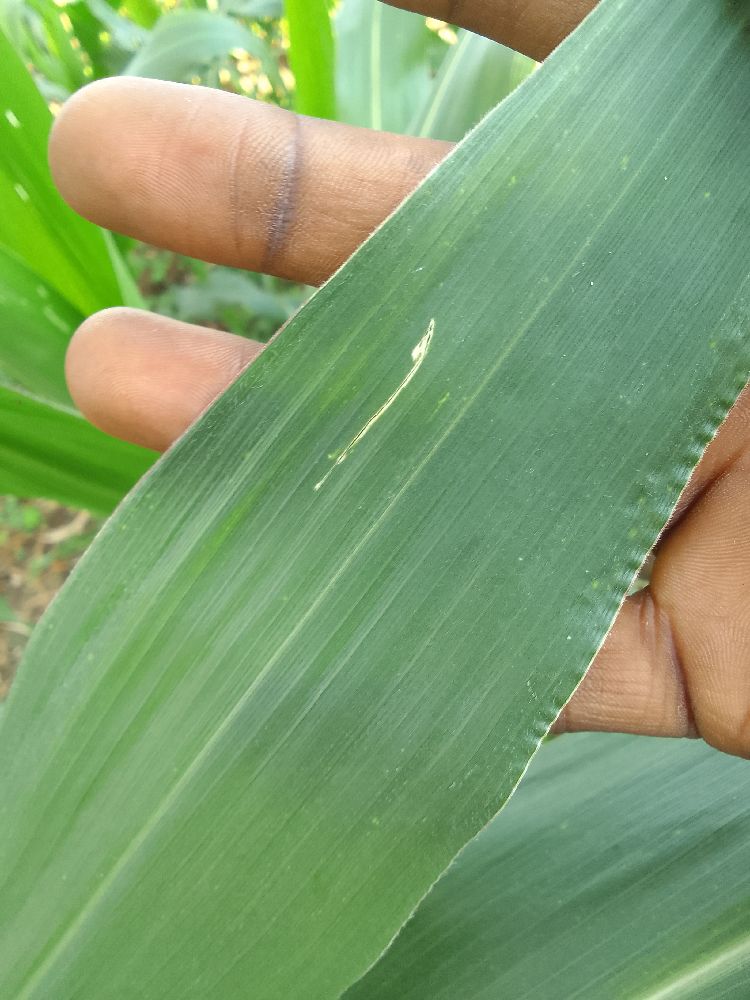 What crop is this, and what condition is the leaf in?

maize, healthy
